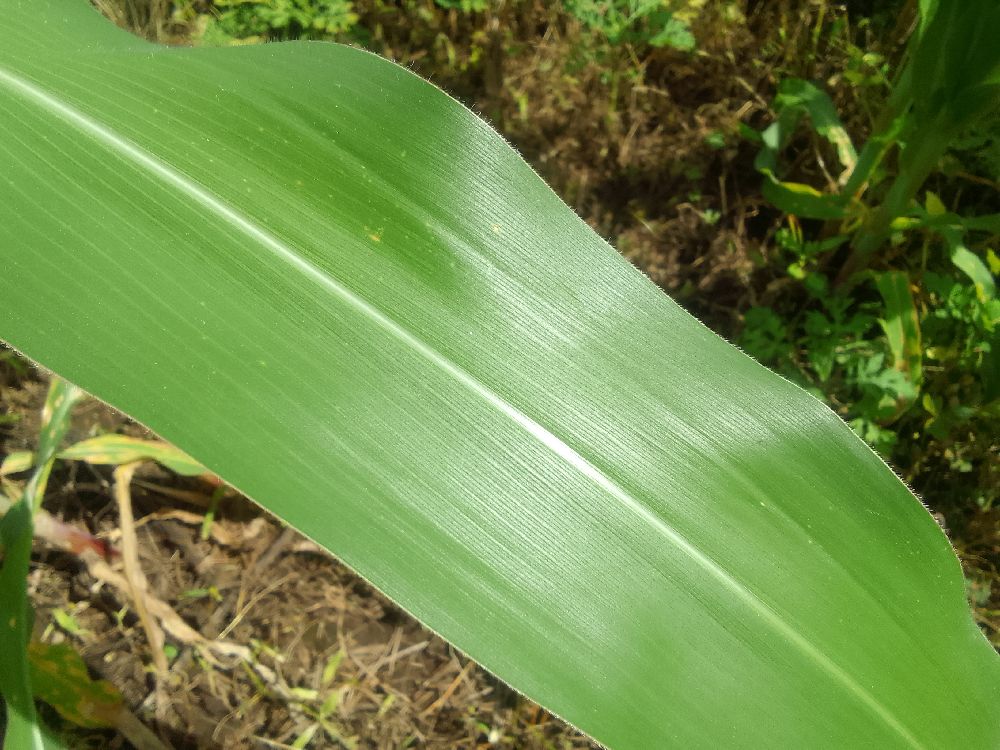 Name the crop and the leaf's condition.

maize, healthy
